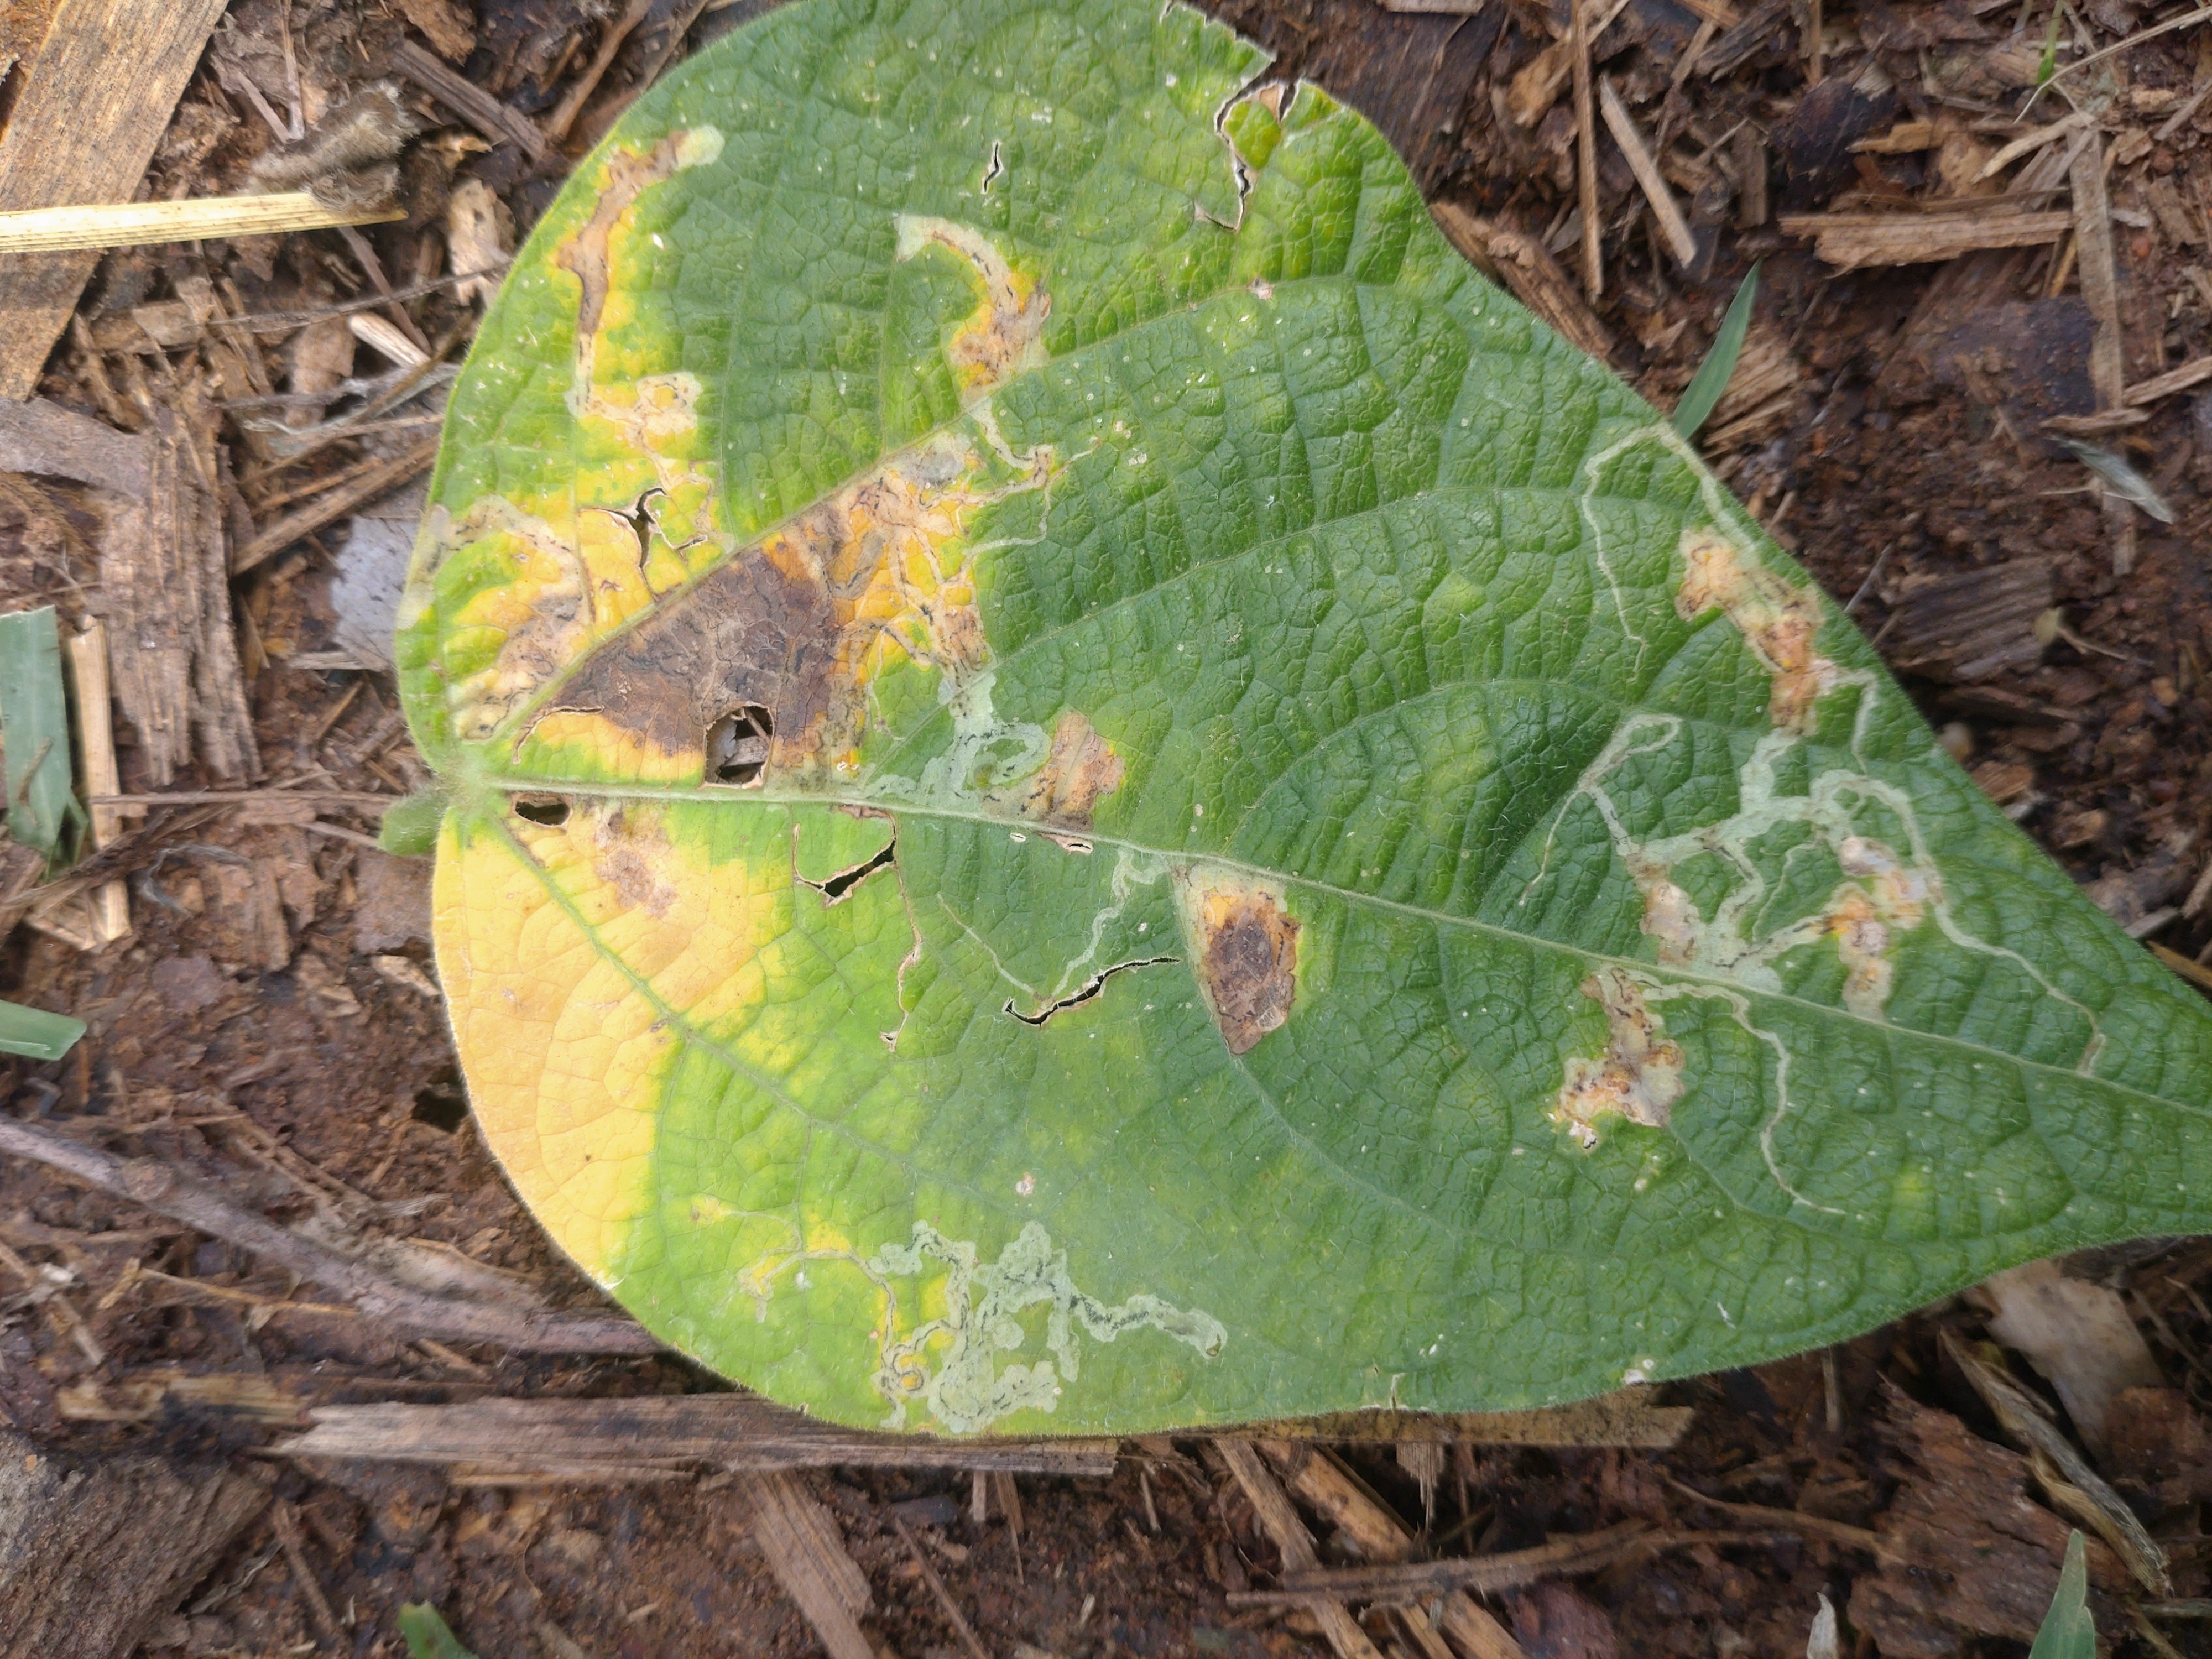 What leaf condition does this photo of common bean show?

anthracnose
